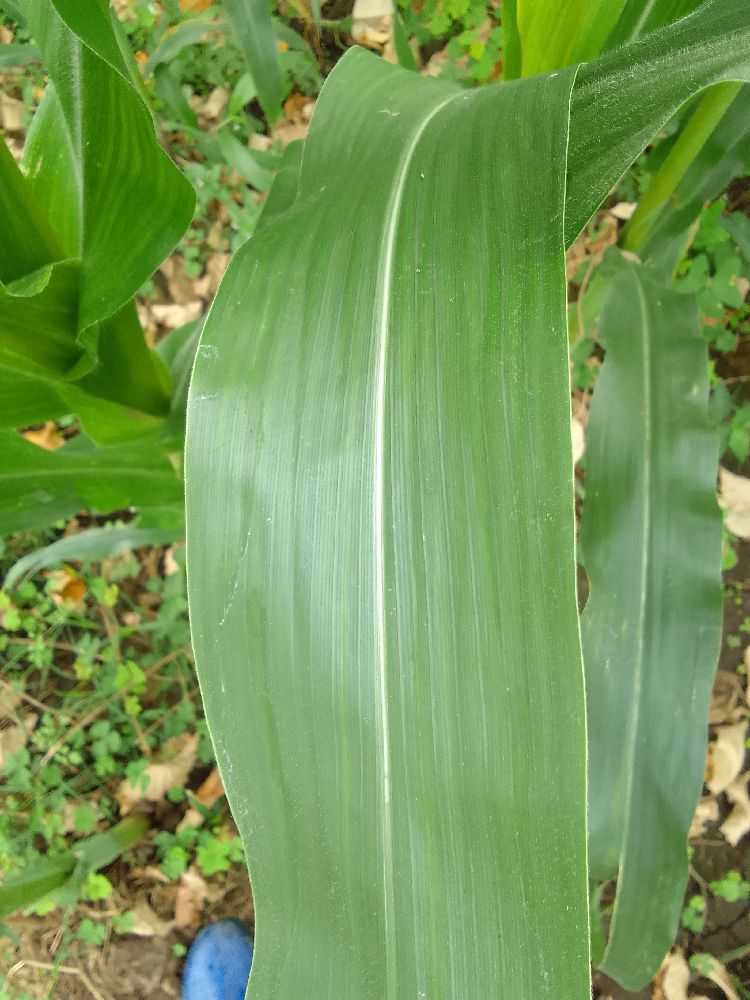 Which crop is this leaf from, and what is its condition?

maize, healthy
